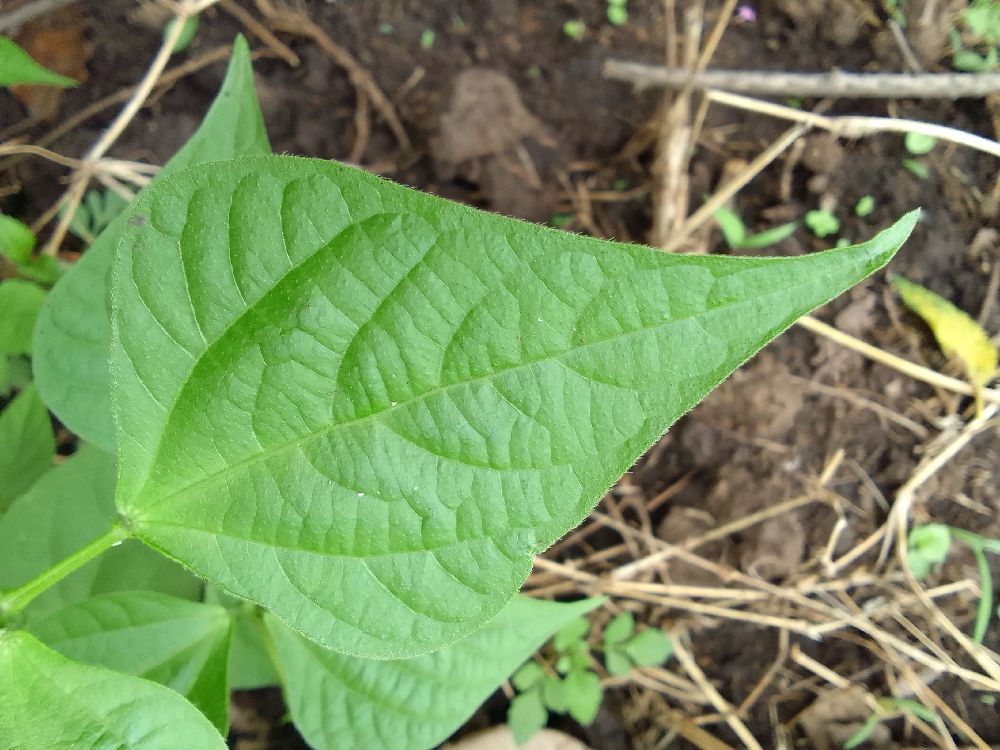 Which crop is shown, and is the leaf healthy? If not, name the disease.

common bean, healthy
